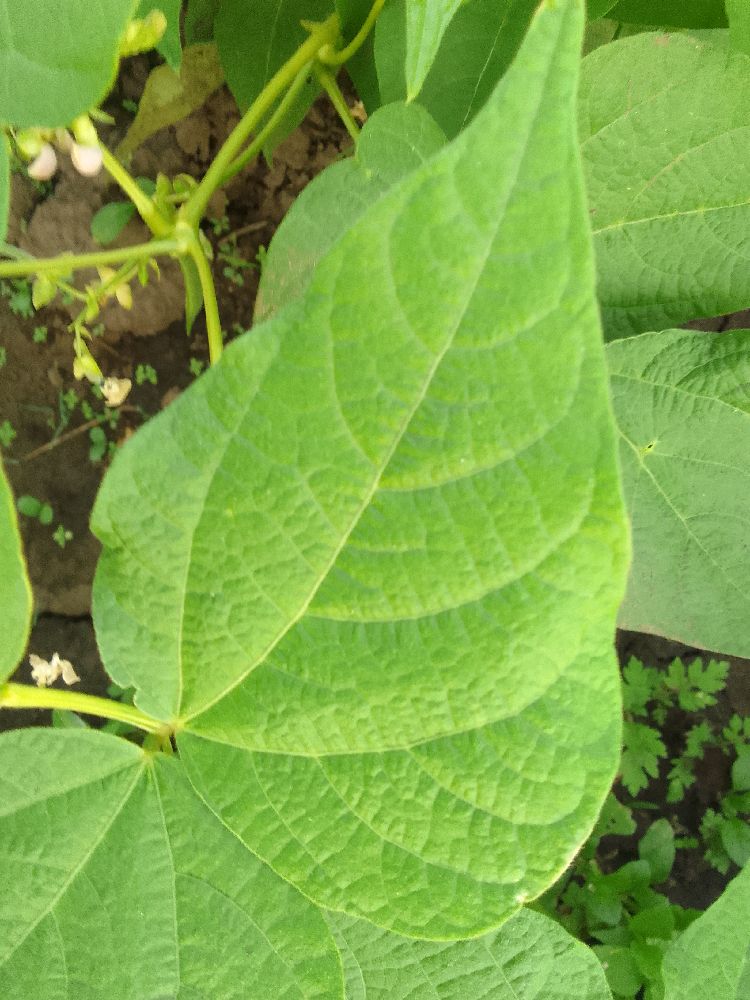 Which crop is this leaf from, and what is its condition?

common bean, healthy
